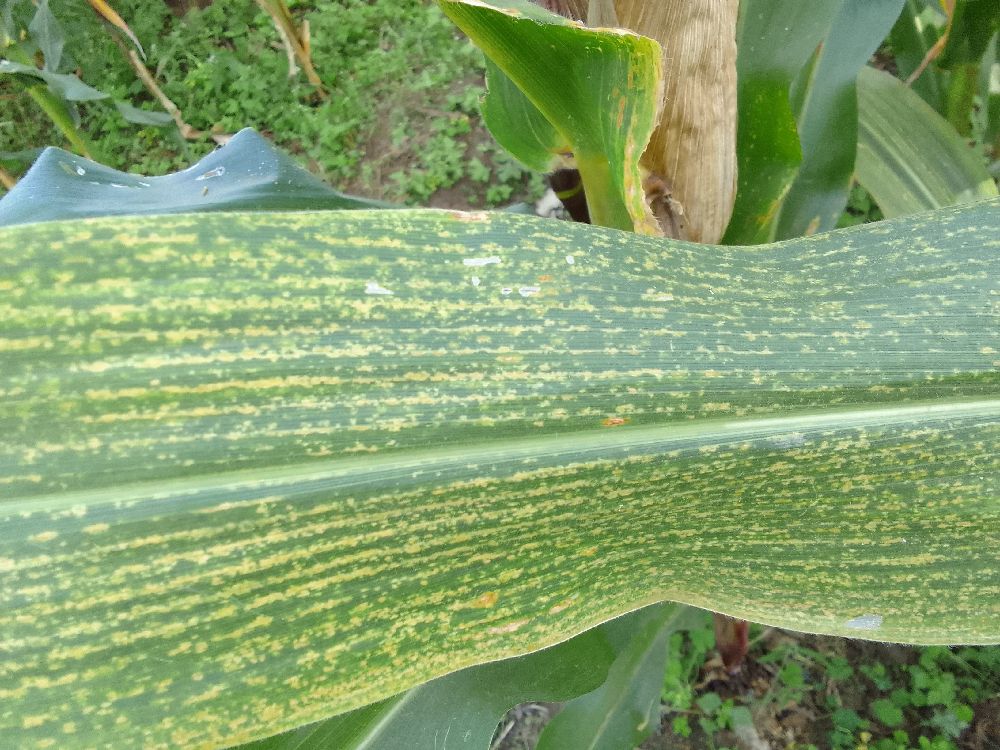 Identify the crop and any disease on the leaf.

maize, maize lethal necrosis
